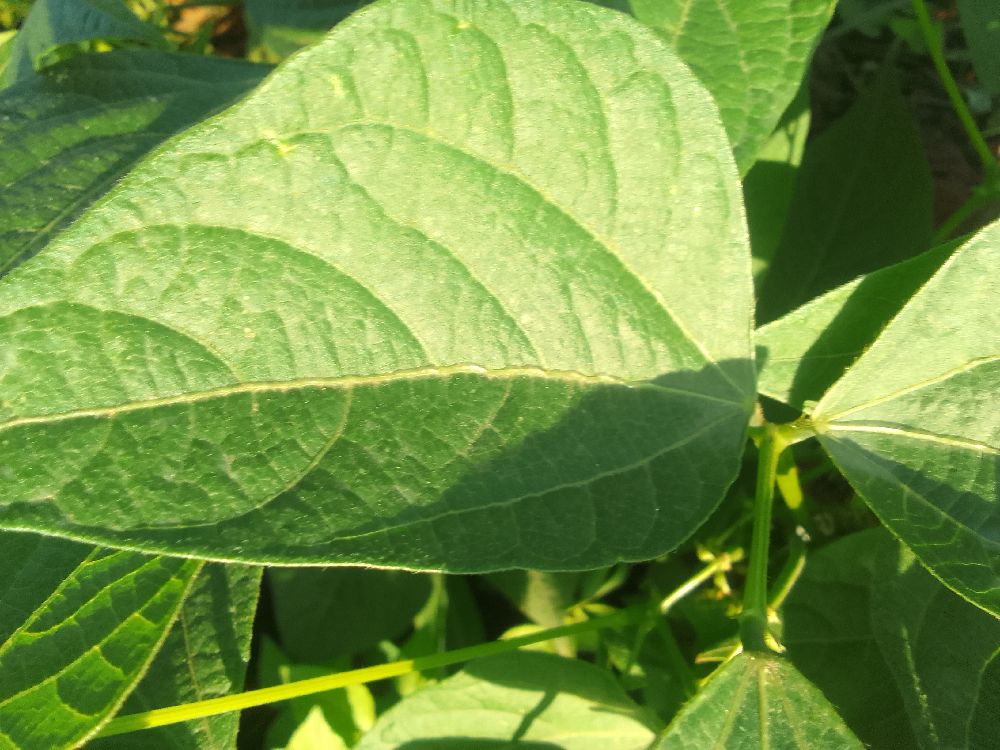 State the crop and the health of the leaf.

common bean, healthy
